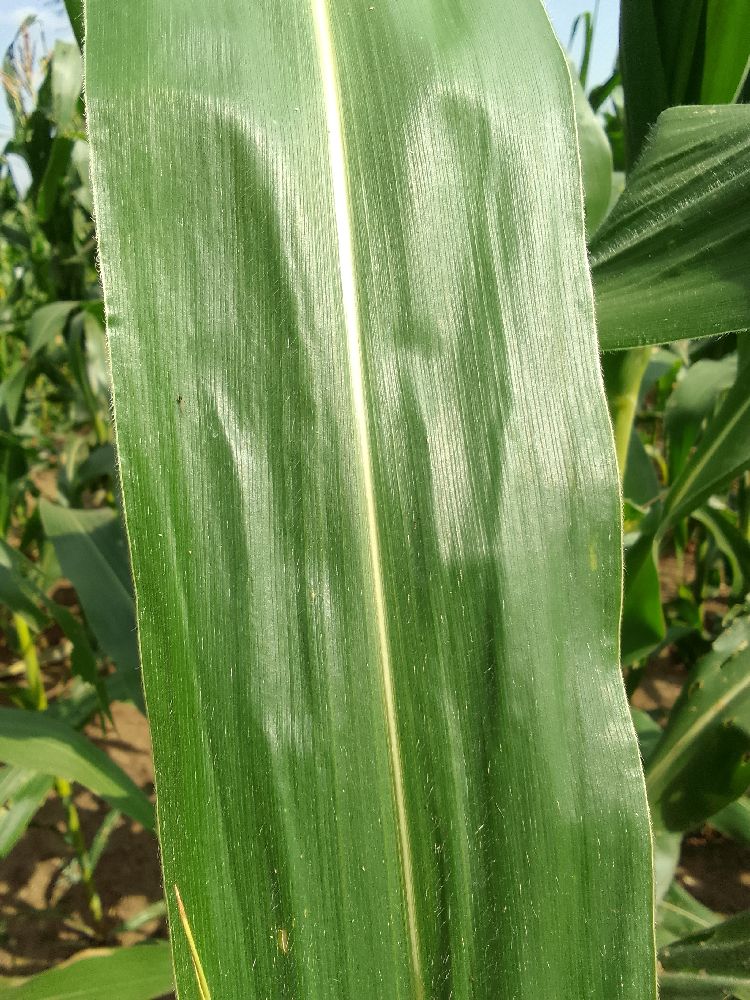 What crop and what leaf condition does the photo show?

maize, healthy
